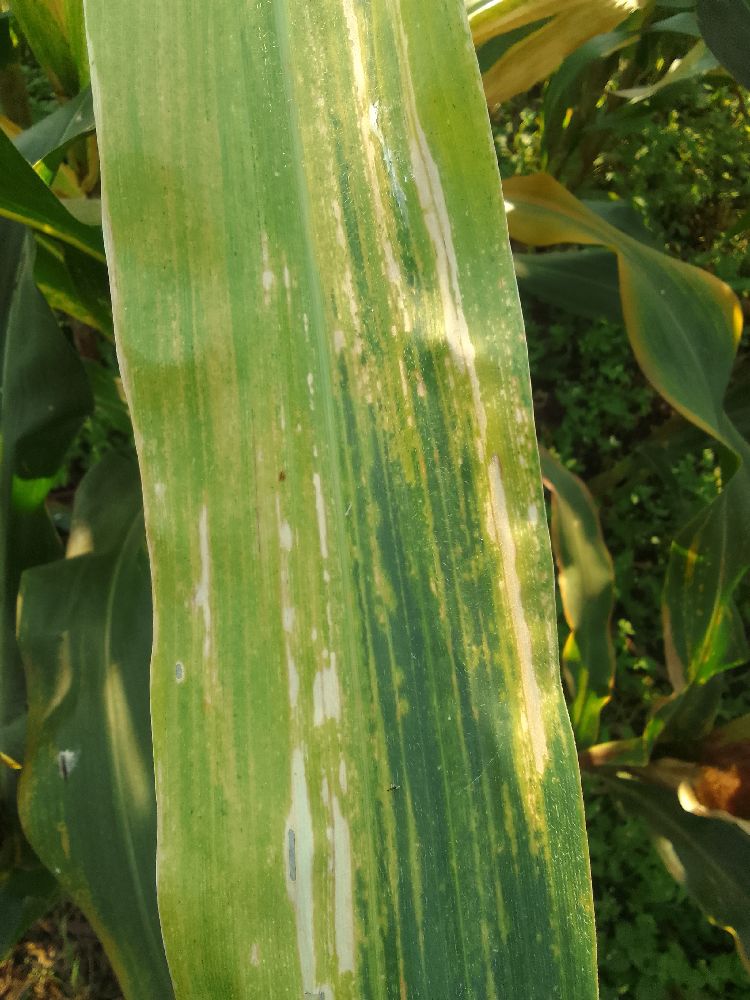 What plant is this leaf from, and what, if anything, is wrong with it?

maize, maize lethal necrosis
